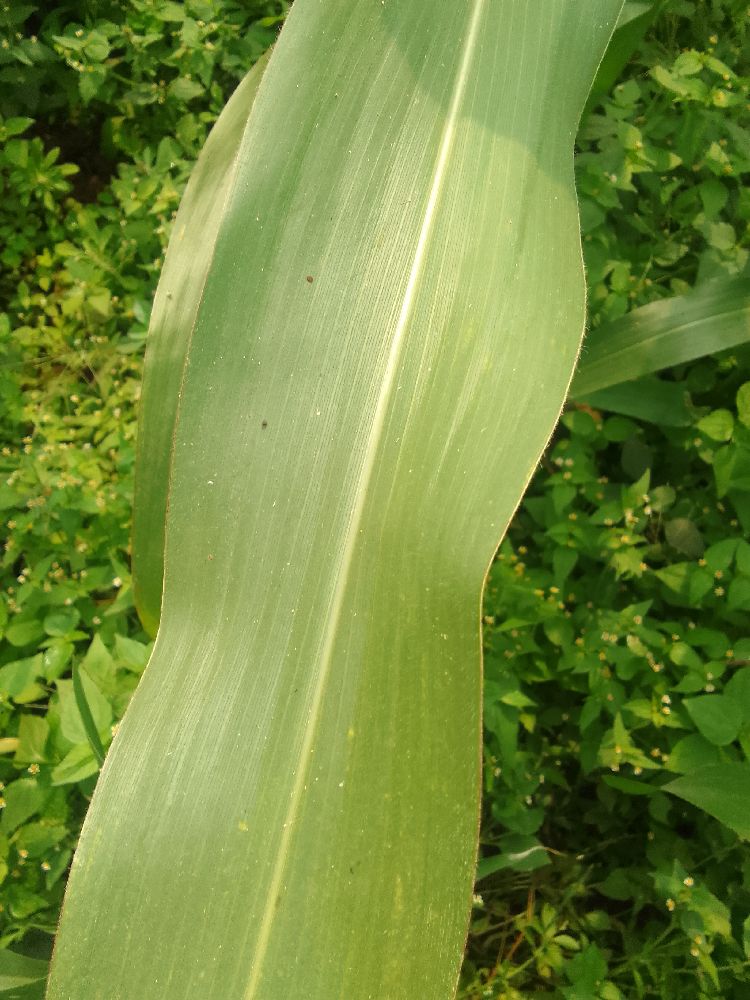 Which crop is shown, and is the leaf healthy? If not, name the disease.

maize, healthy
